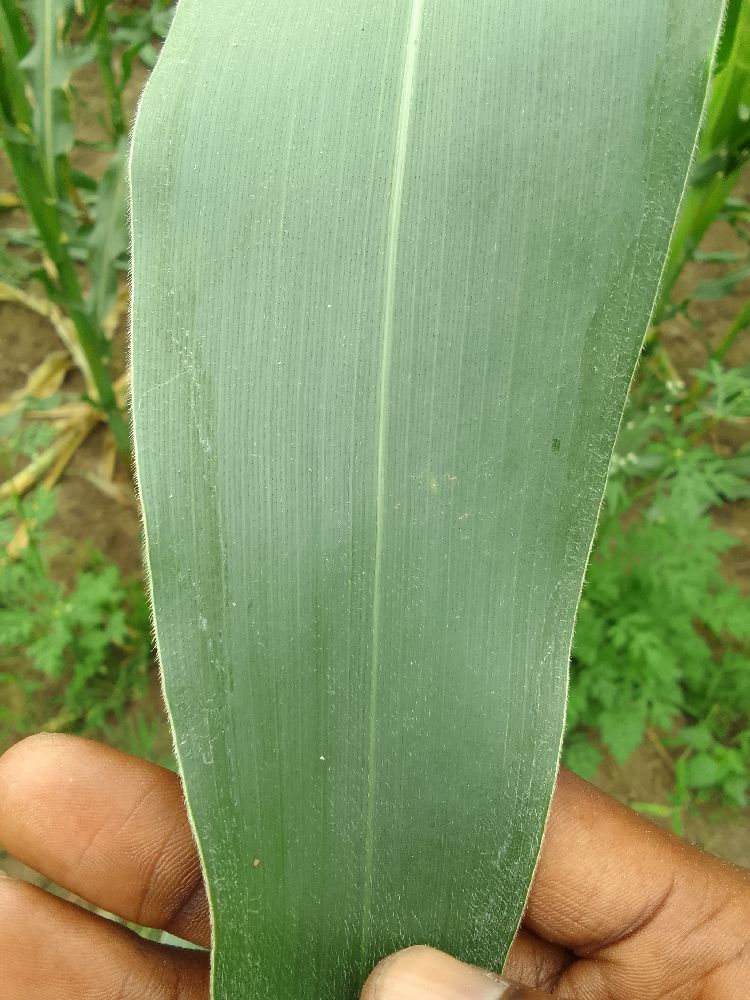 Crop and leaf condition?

maize, healthy
